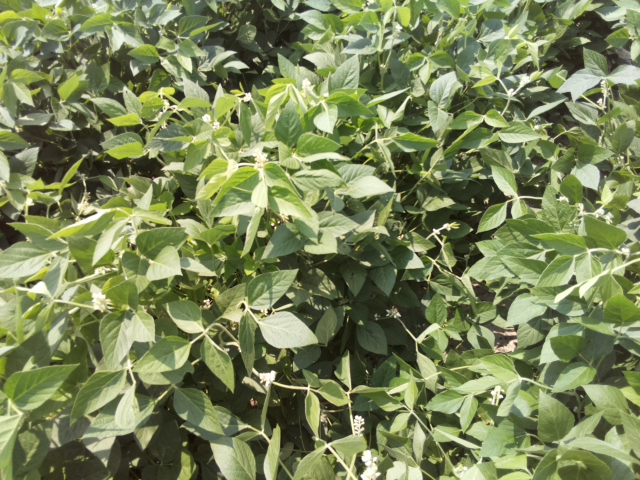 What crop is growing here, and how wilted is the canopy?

soybean, leaves with no wilting
